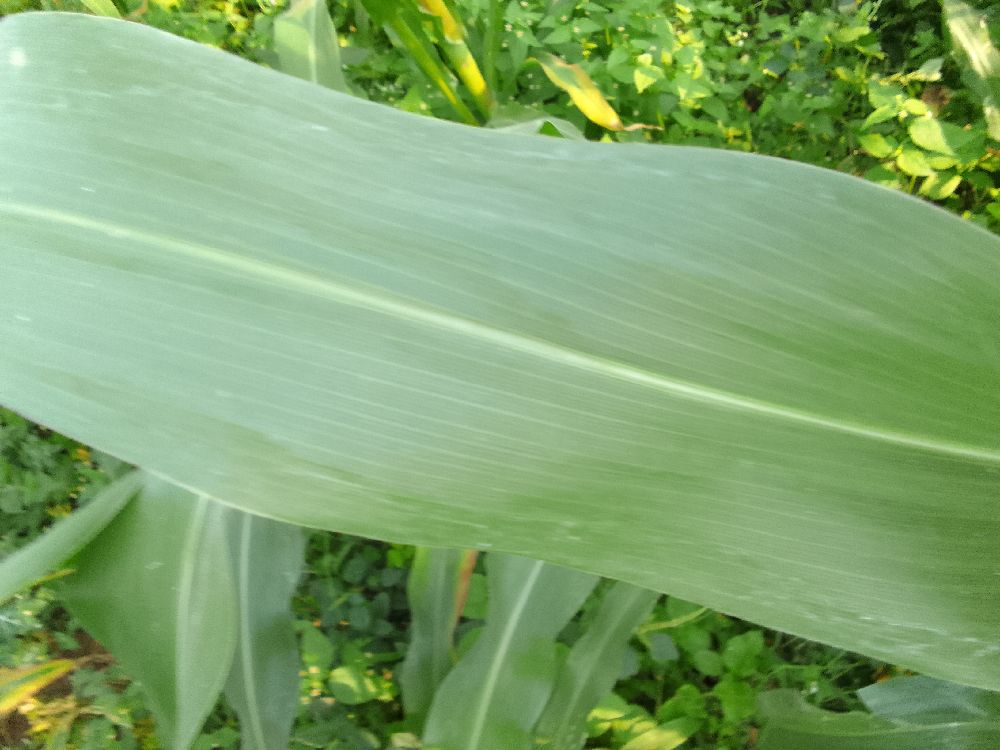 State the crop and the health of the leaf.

maize, healthy
